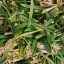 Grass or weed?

grass
